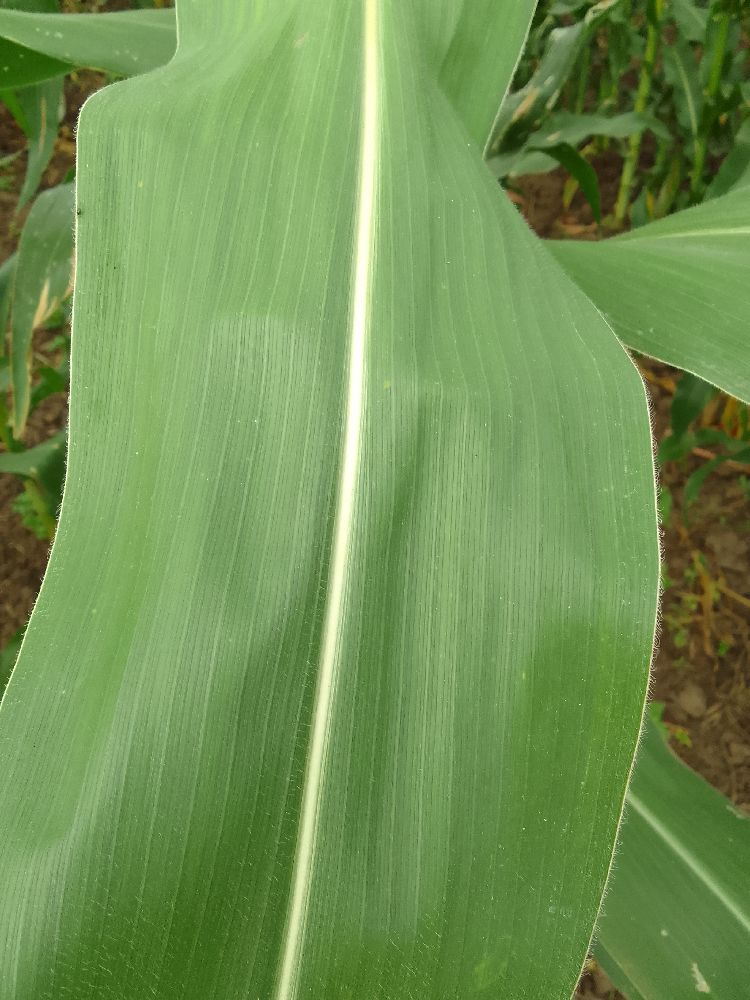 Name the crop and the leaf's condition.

maize, healthy
